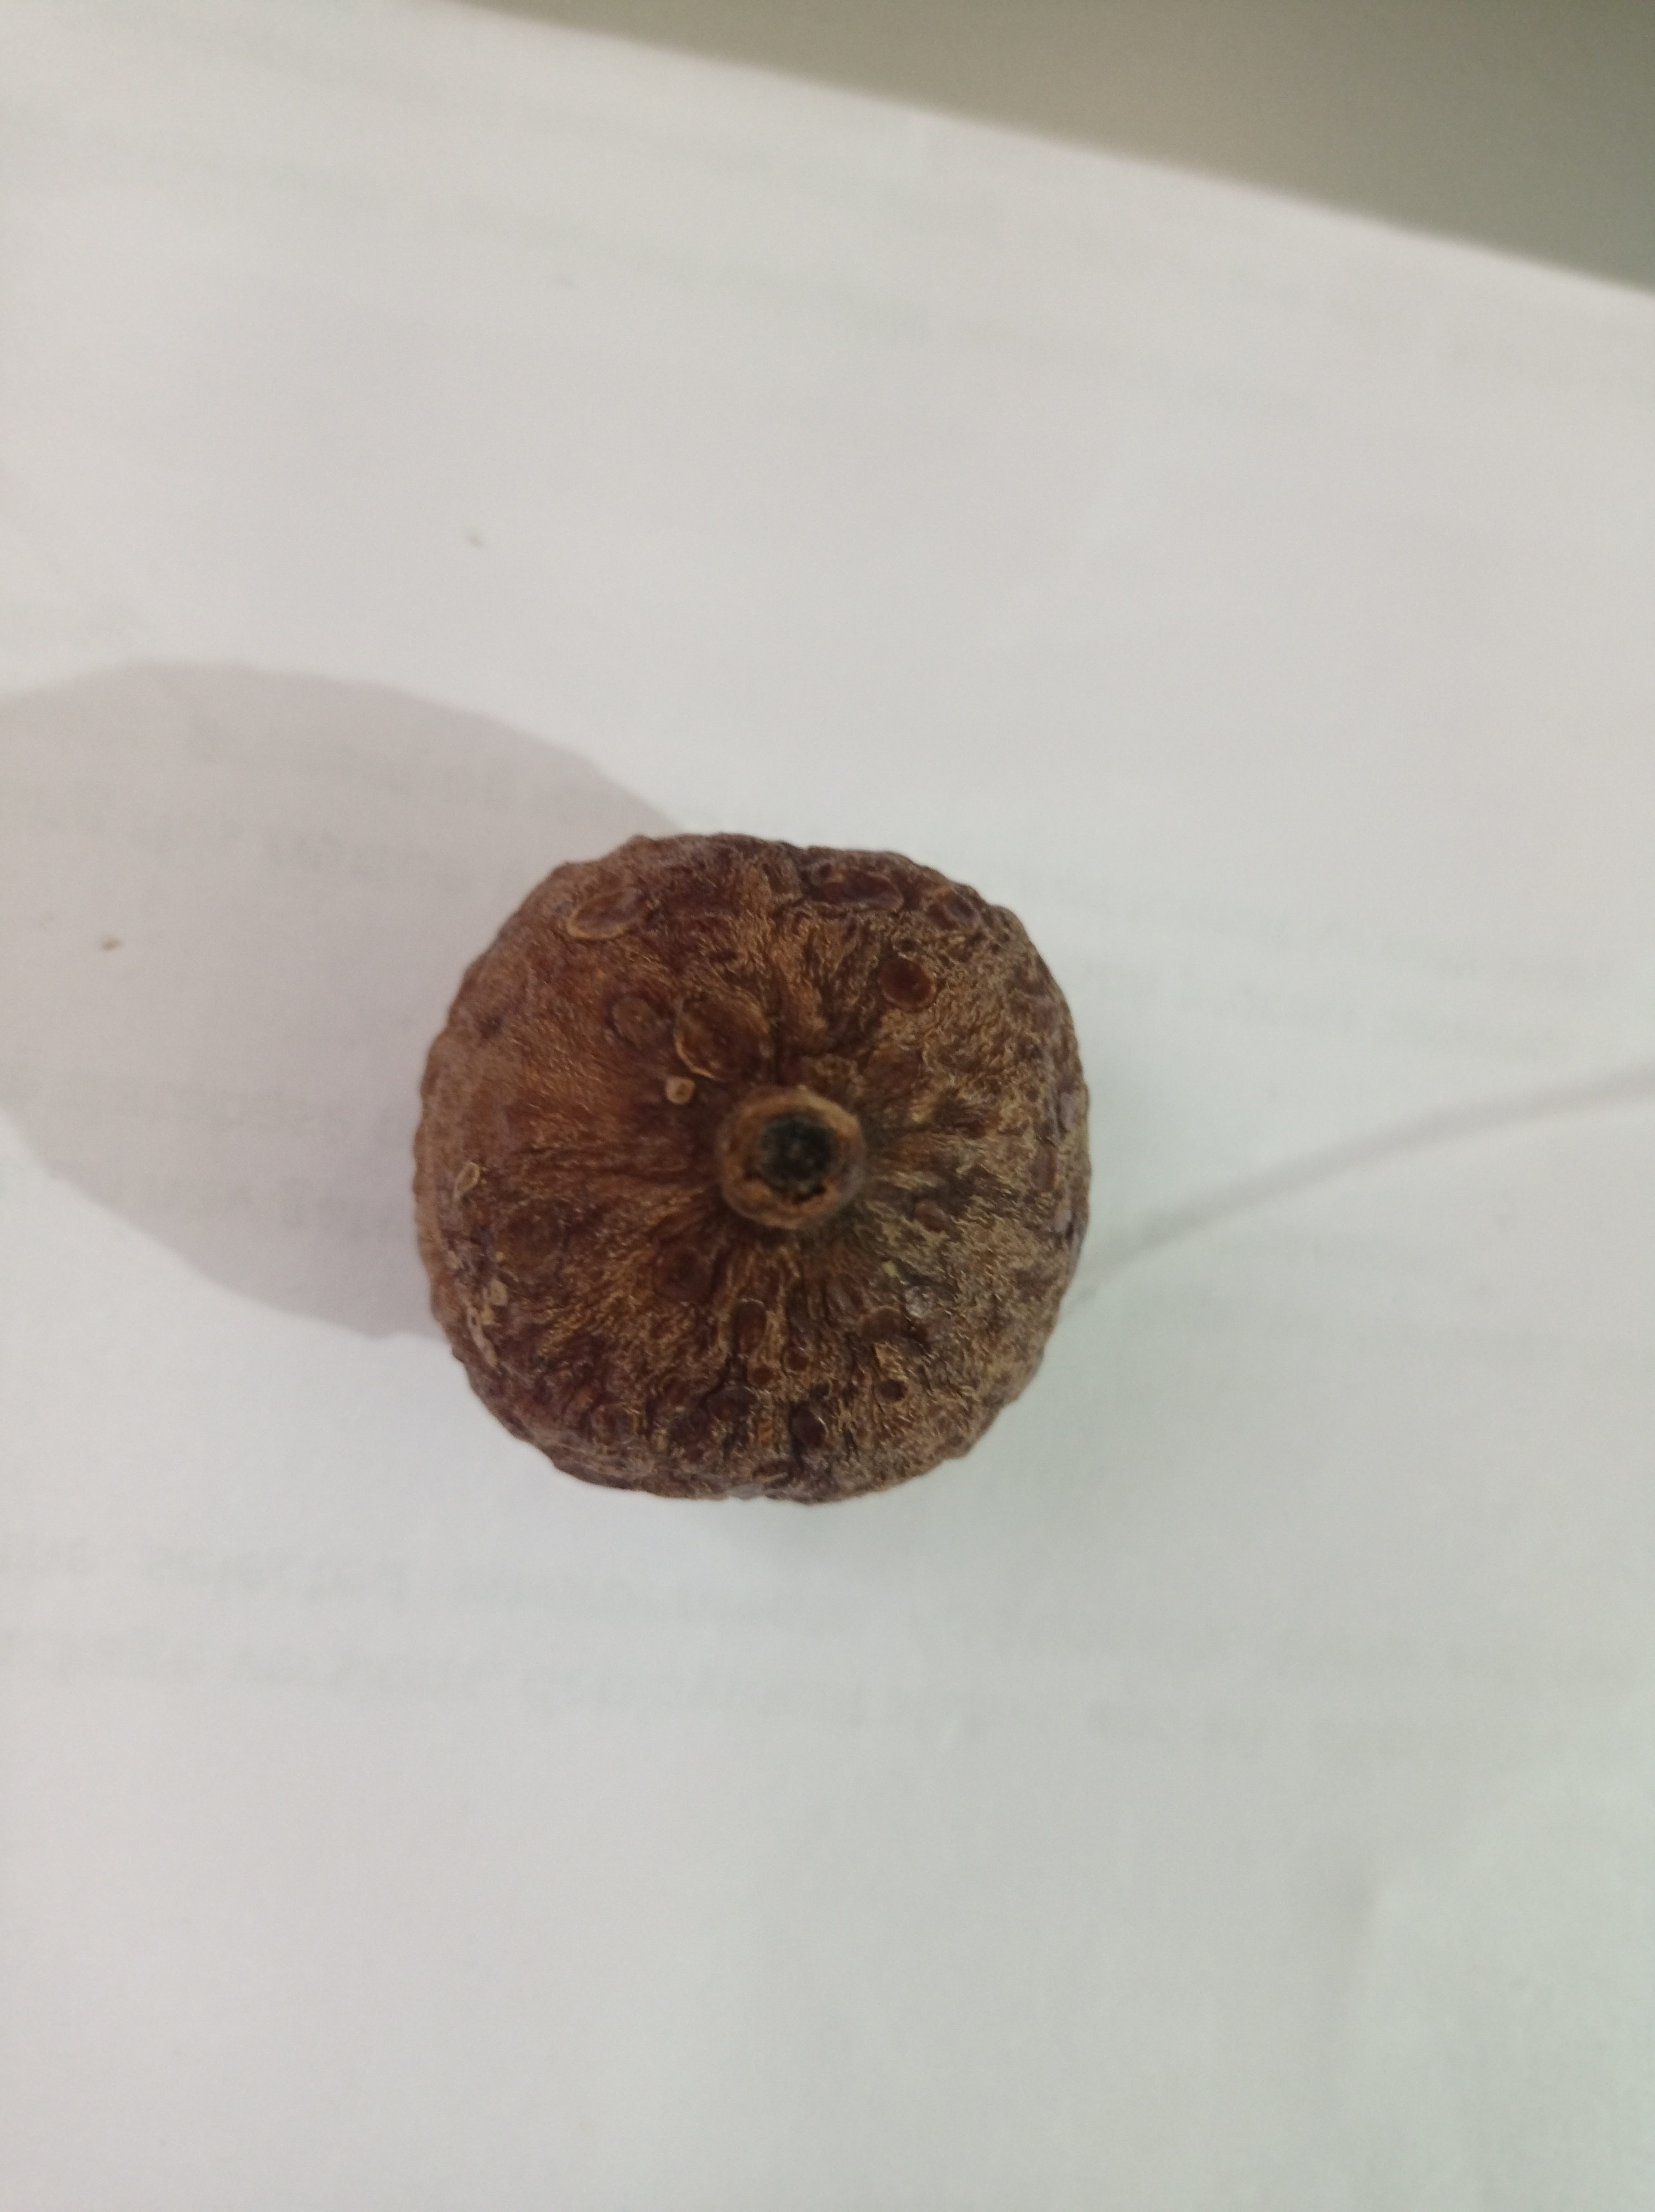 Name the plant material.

madanphal
